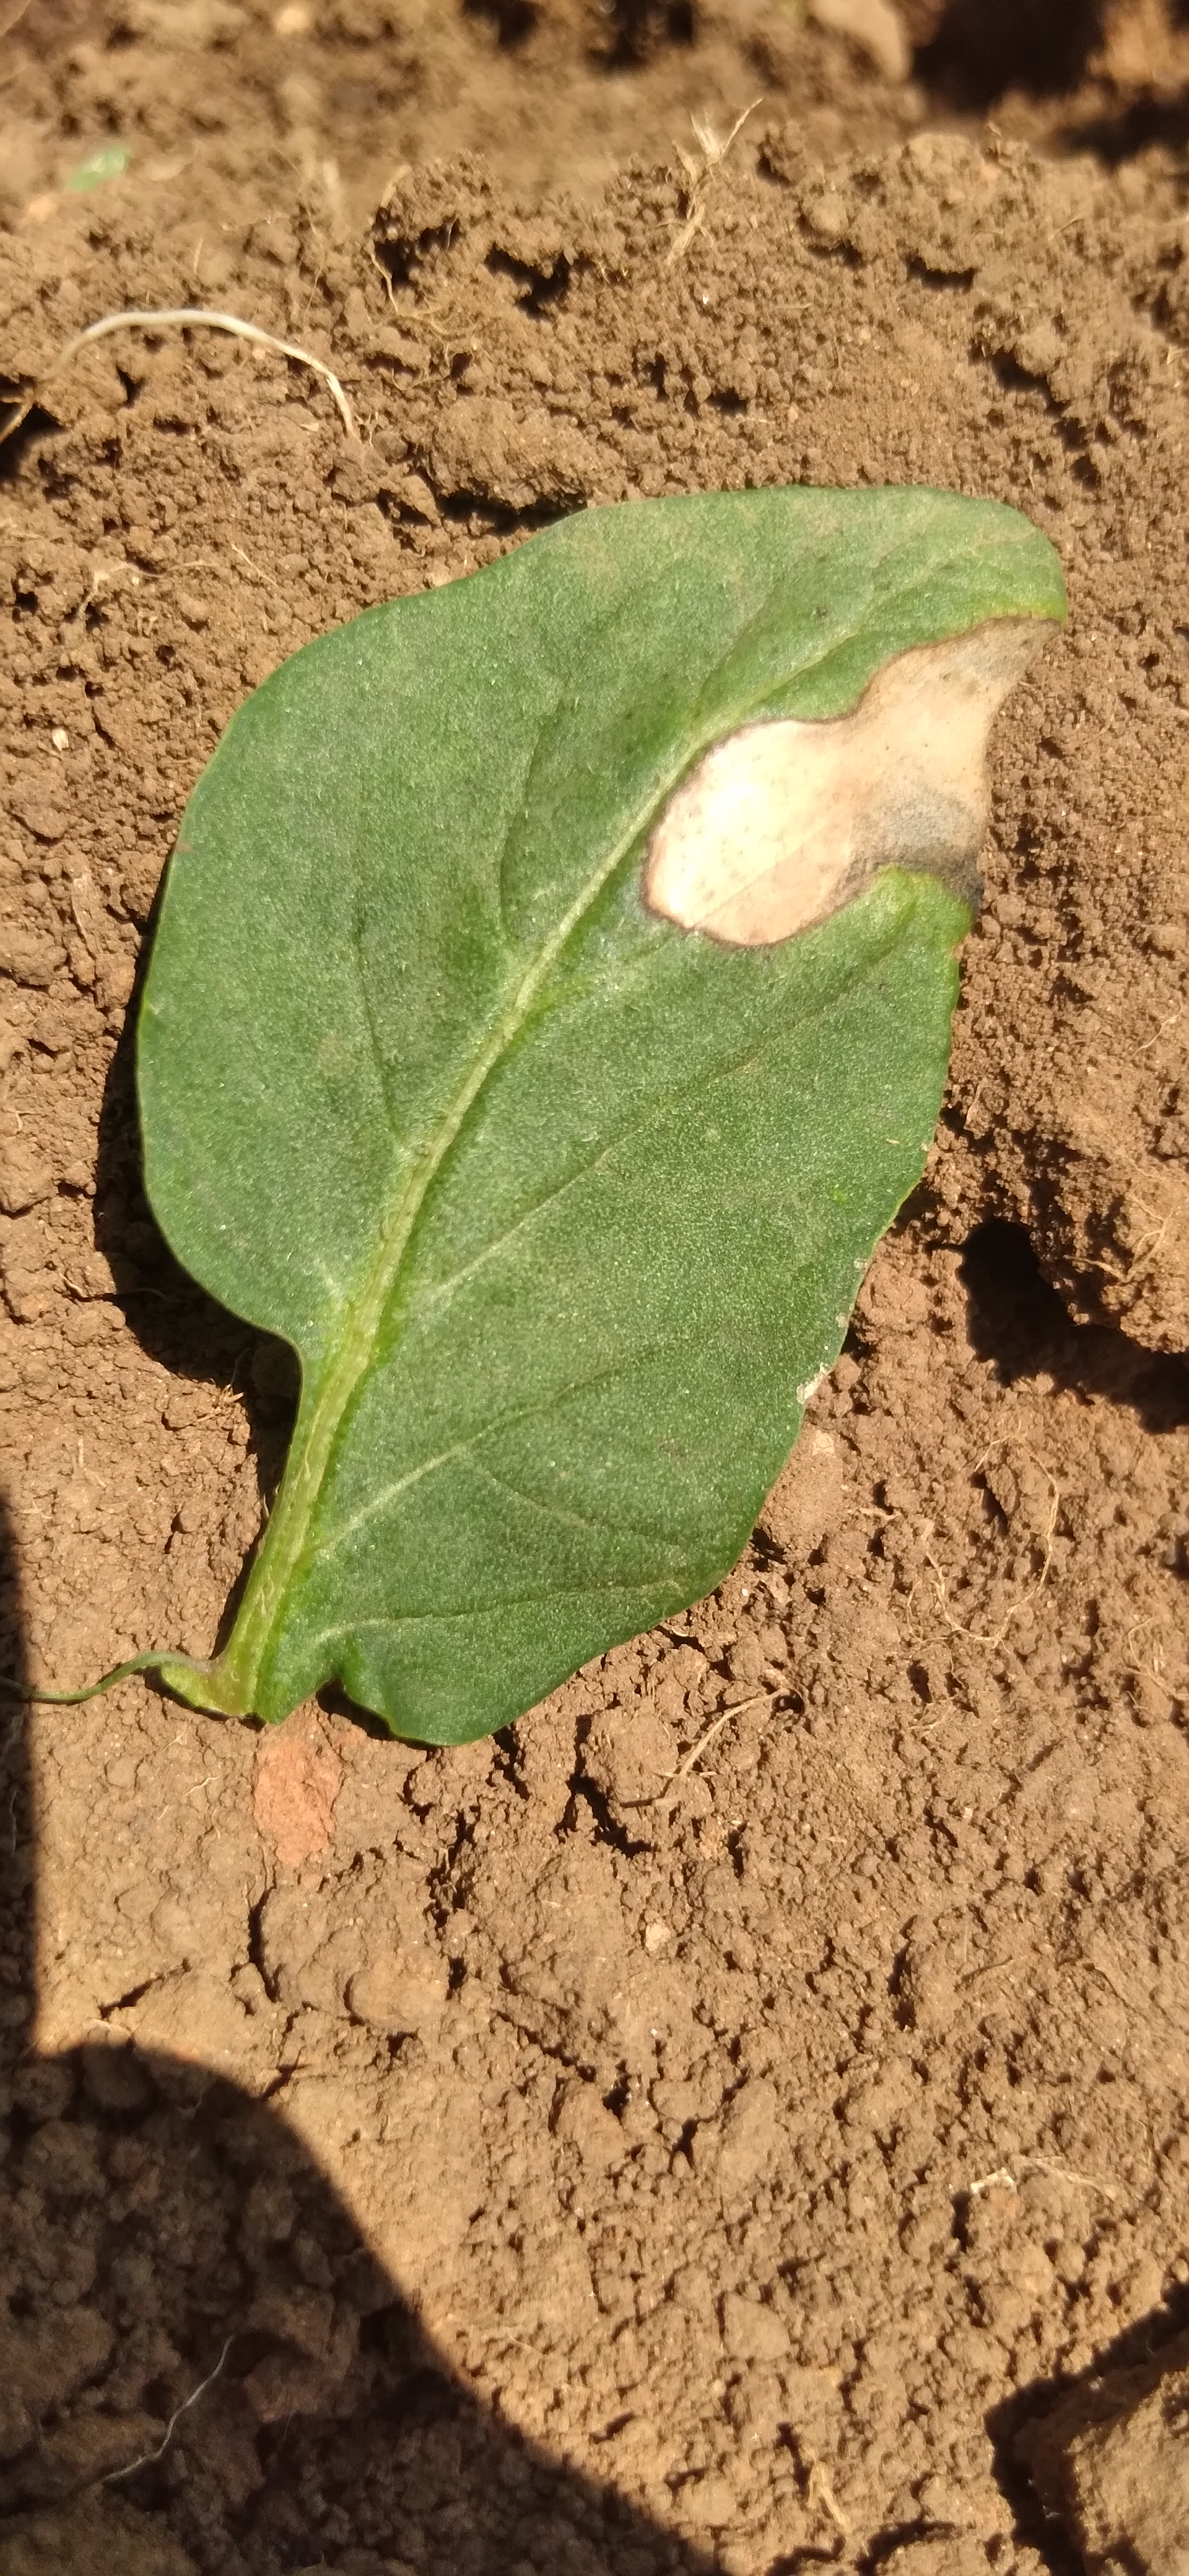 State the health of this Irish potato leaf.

early blight
